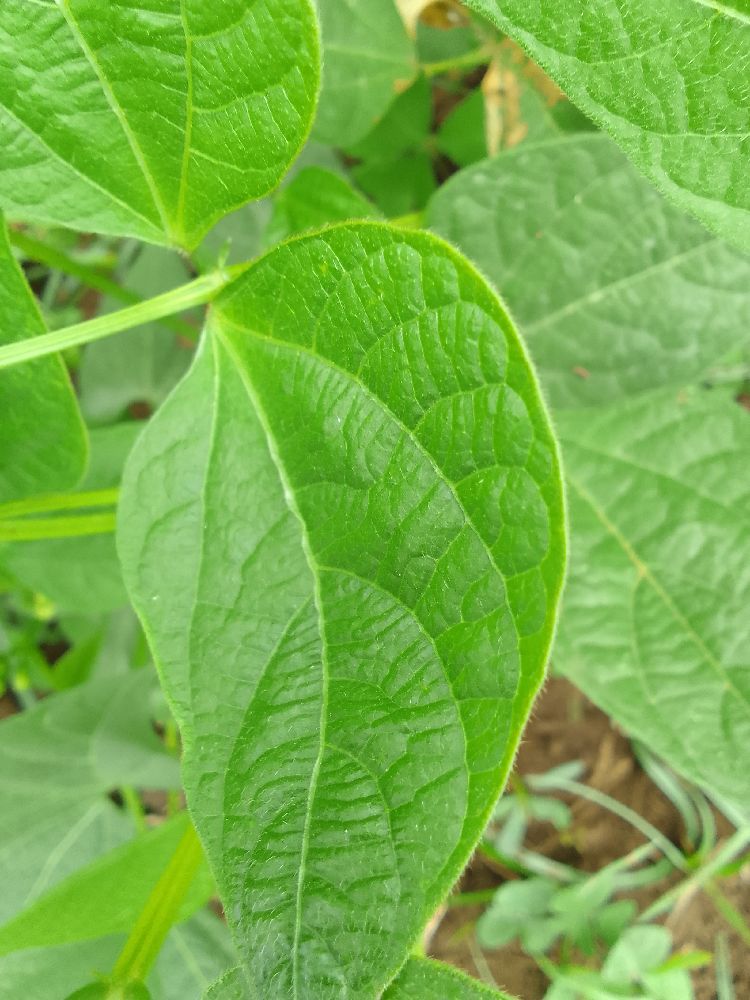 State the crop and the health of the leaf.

common bean, healthy
